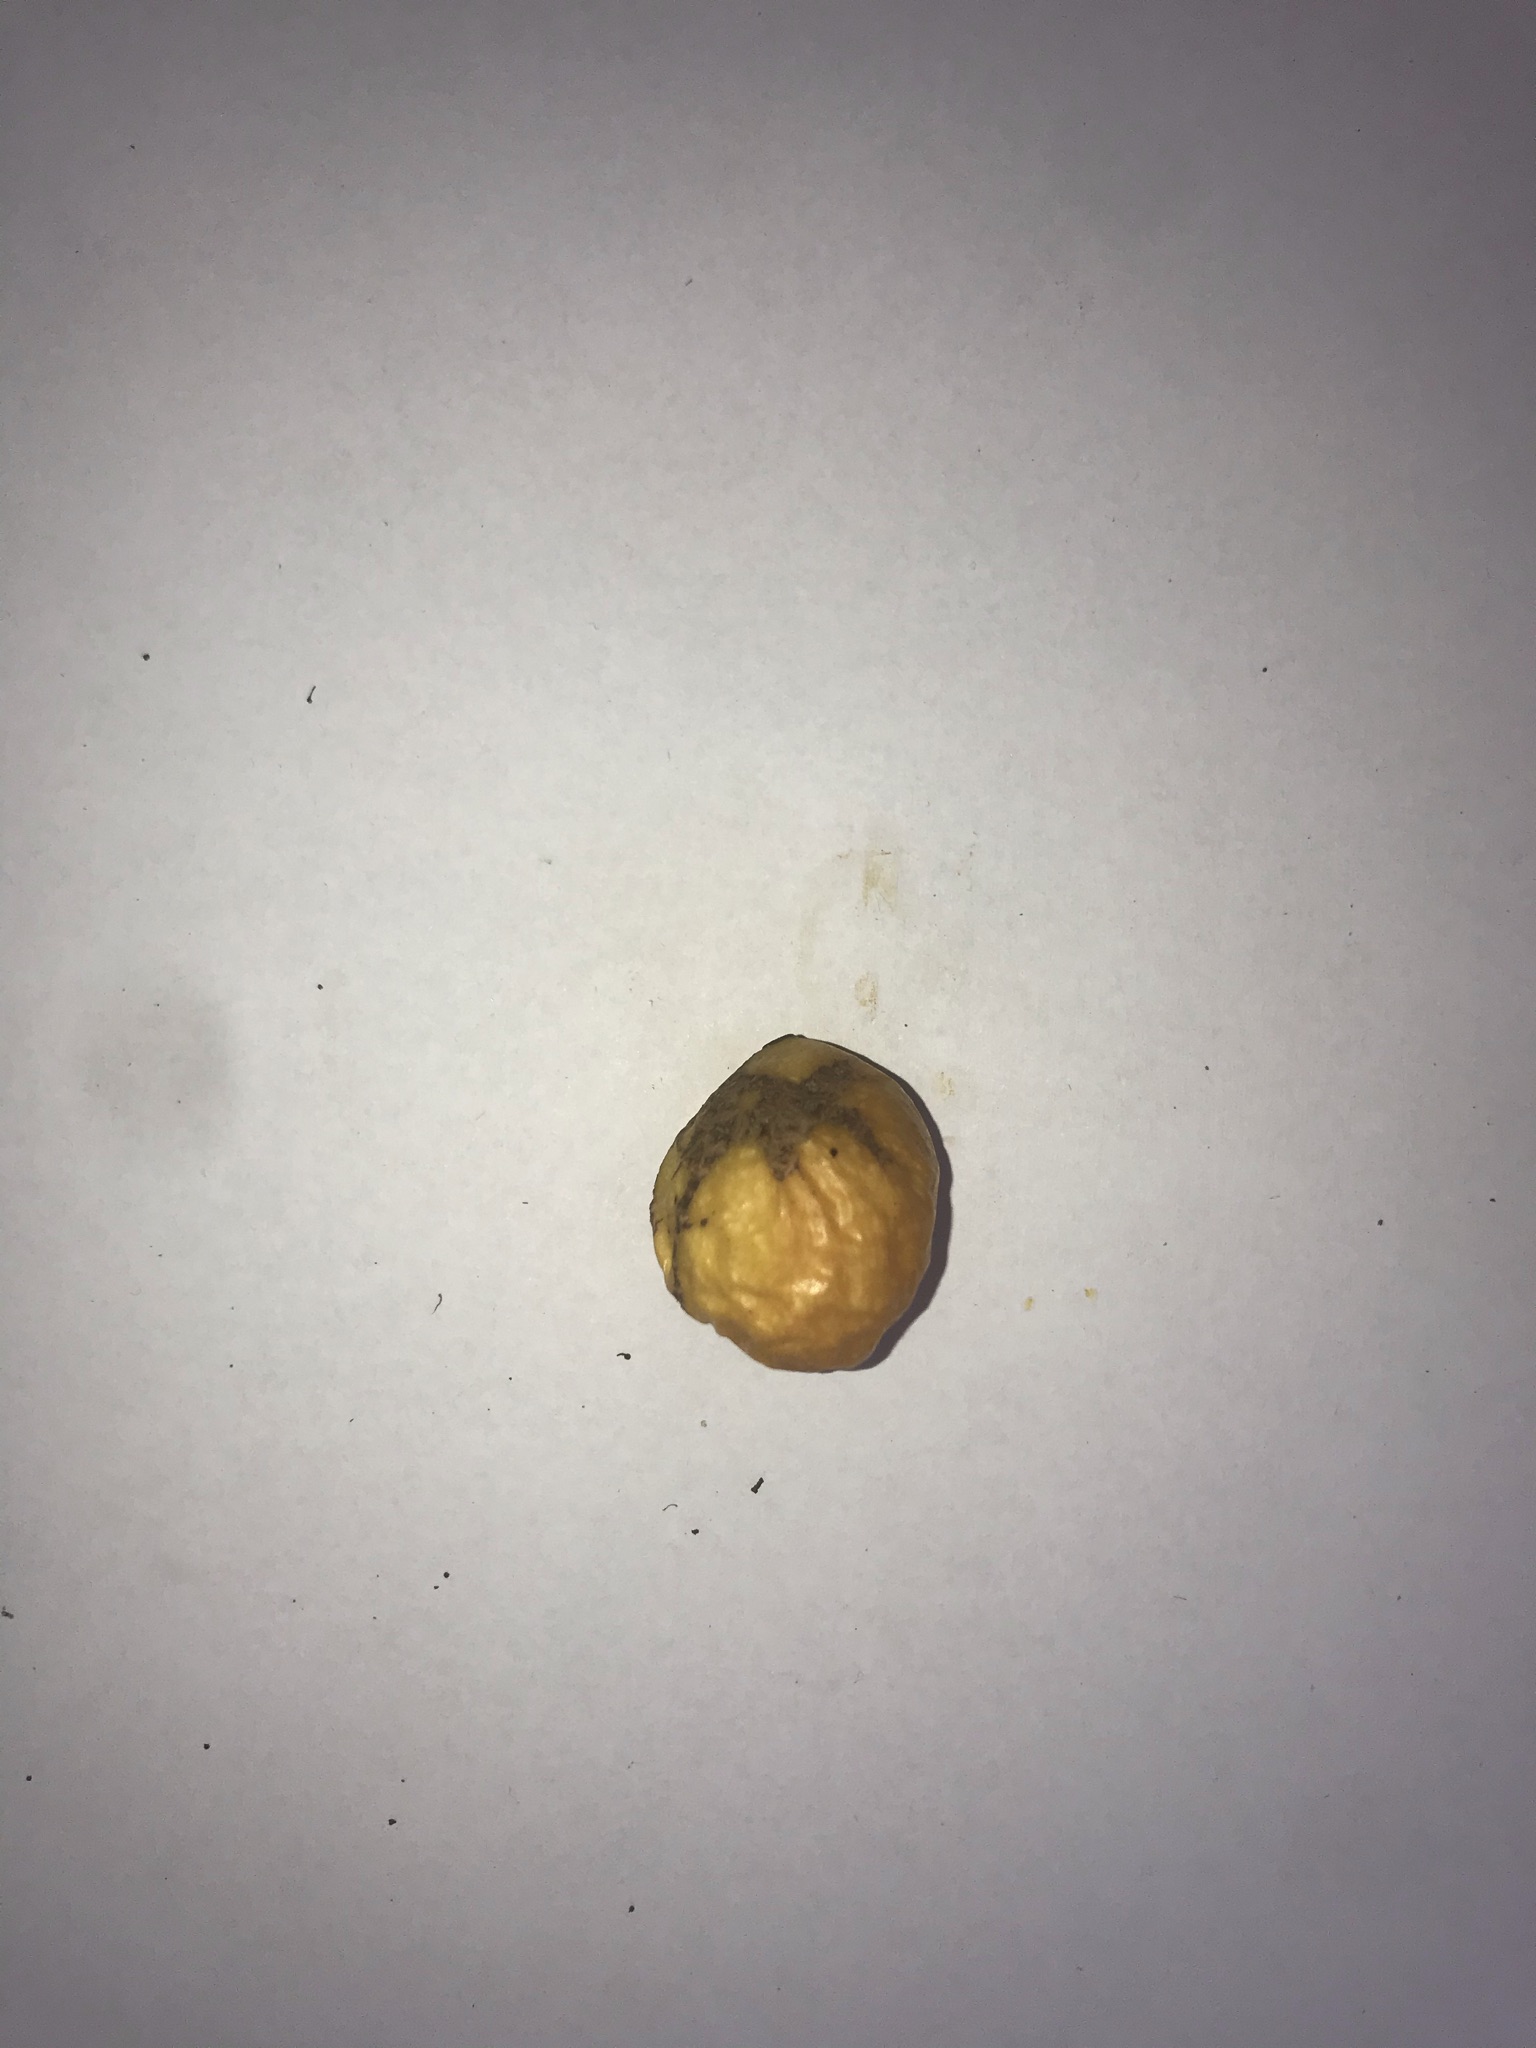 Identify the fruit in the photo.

abiu
